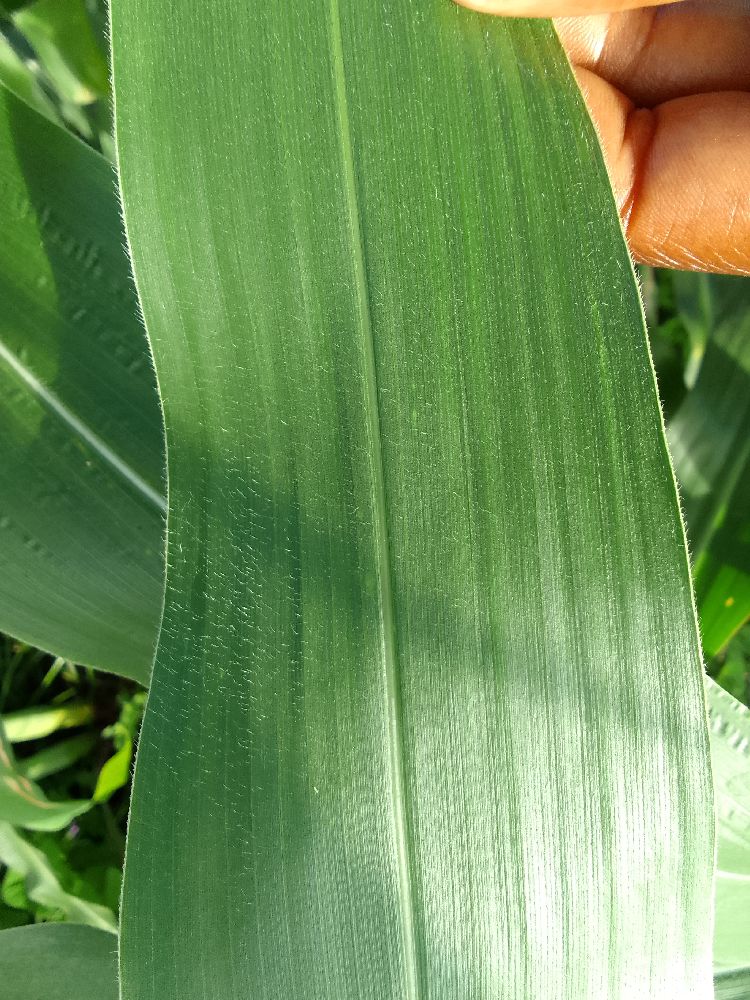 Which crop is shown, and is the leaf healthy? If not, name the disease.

maize, healthy
